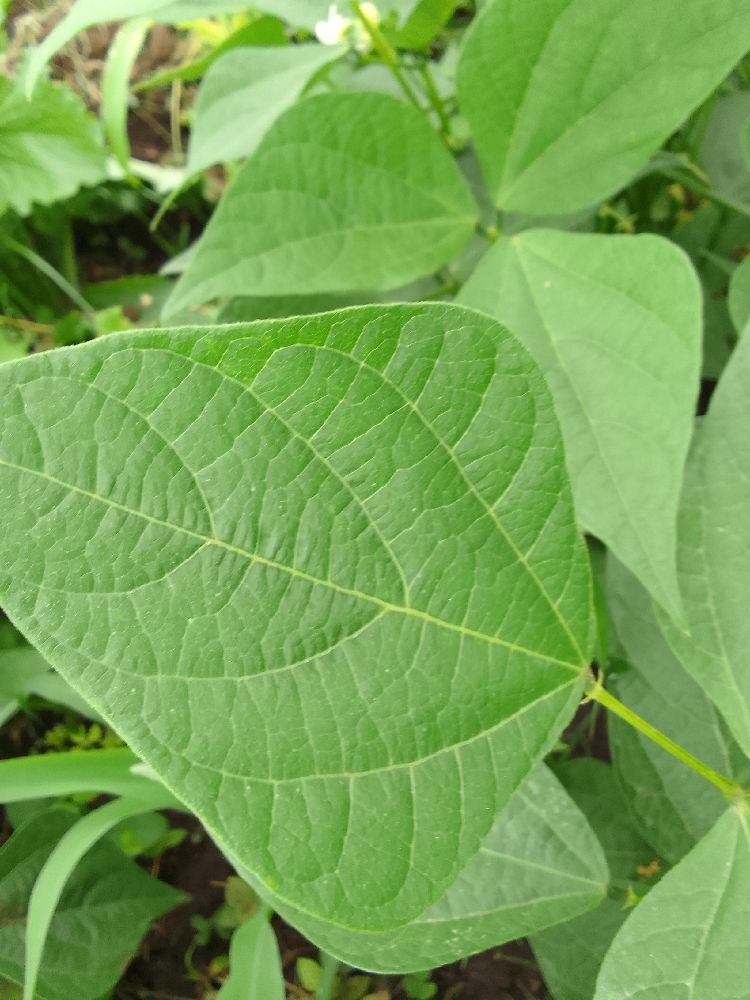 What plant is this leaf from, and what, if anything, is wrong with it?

common bean, healthy
